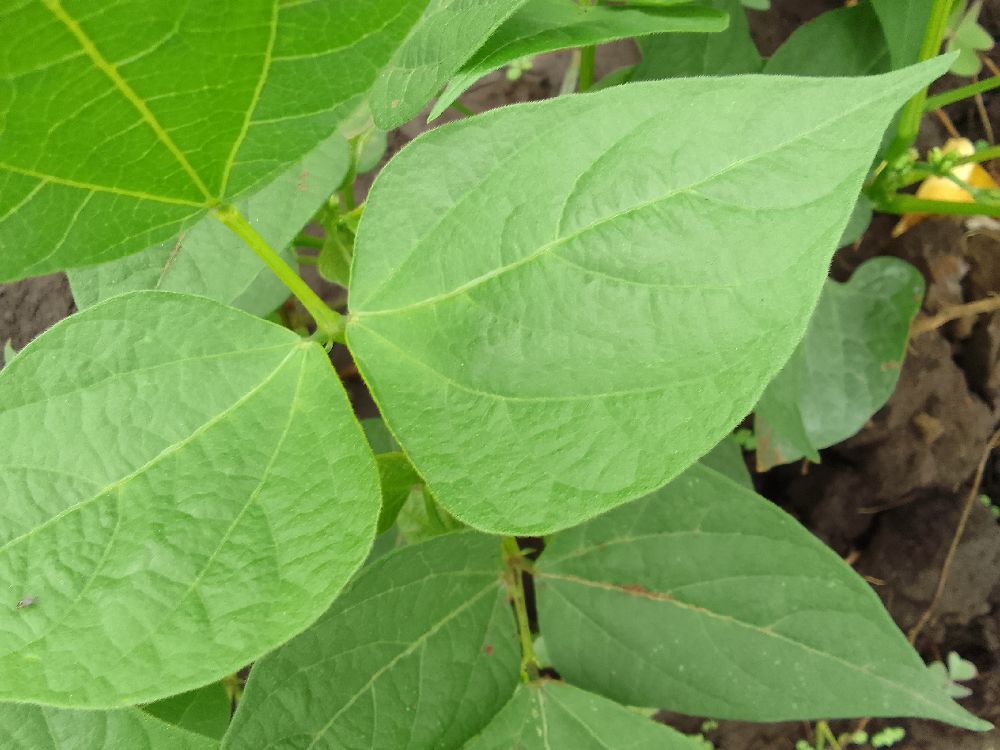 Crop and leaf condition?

common bean, healthy
